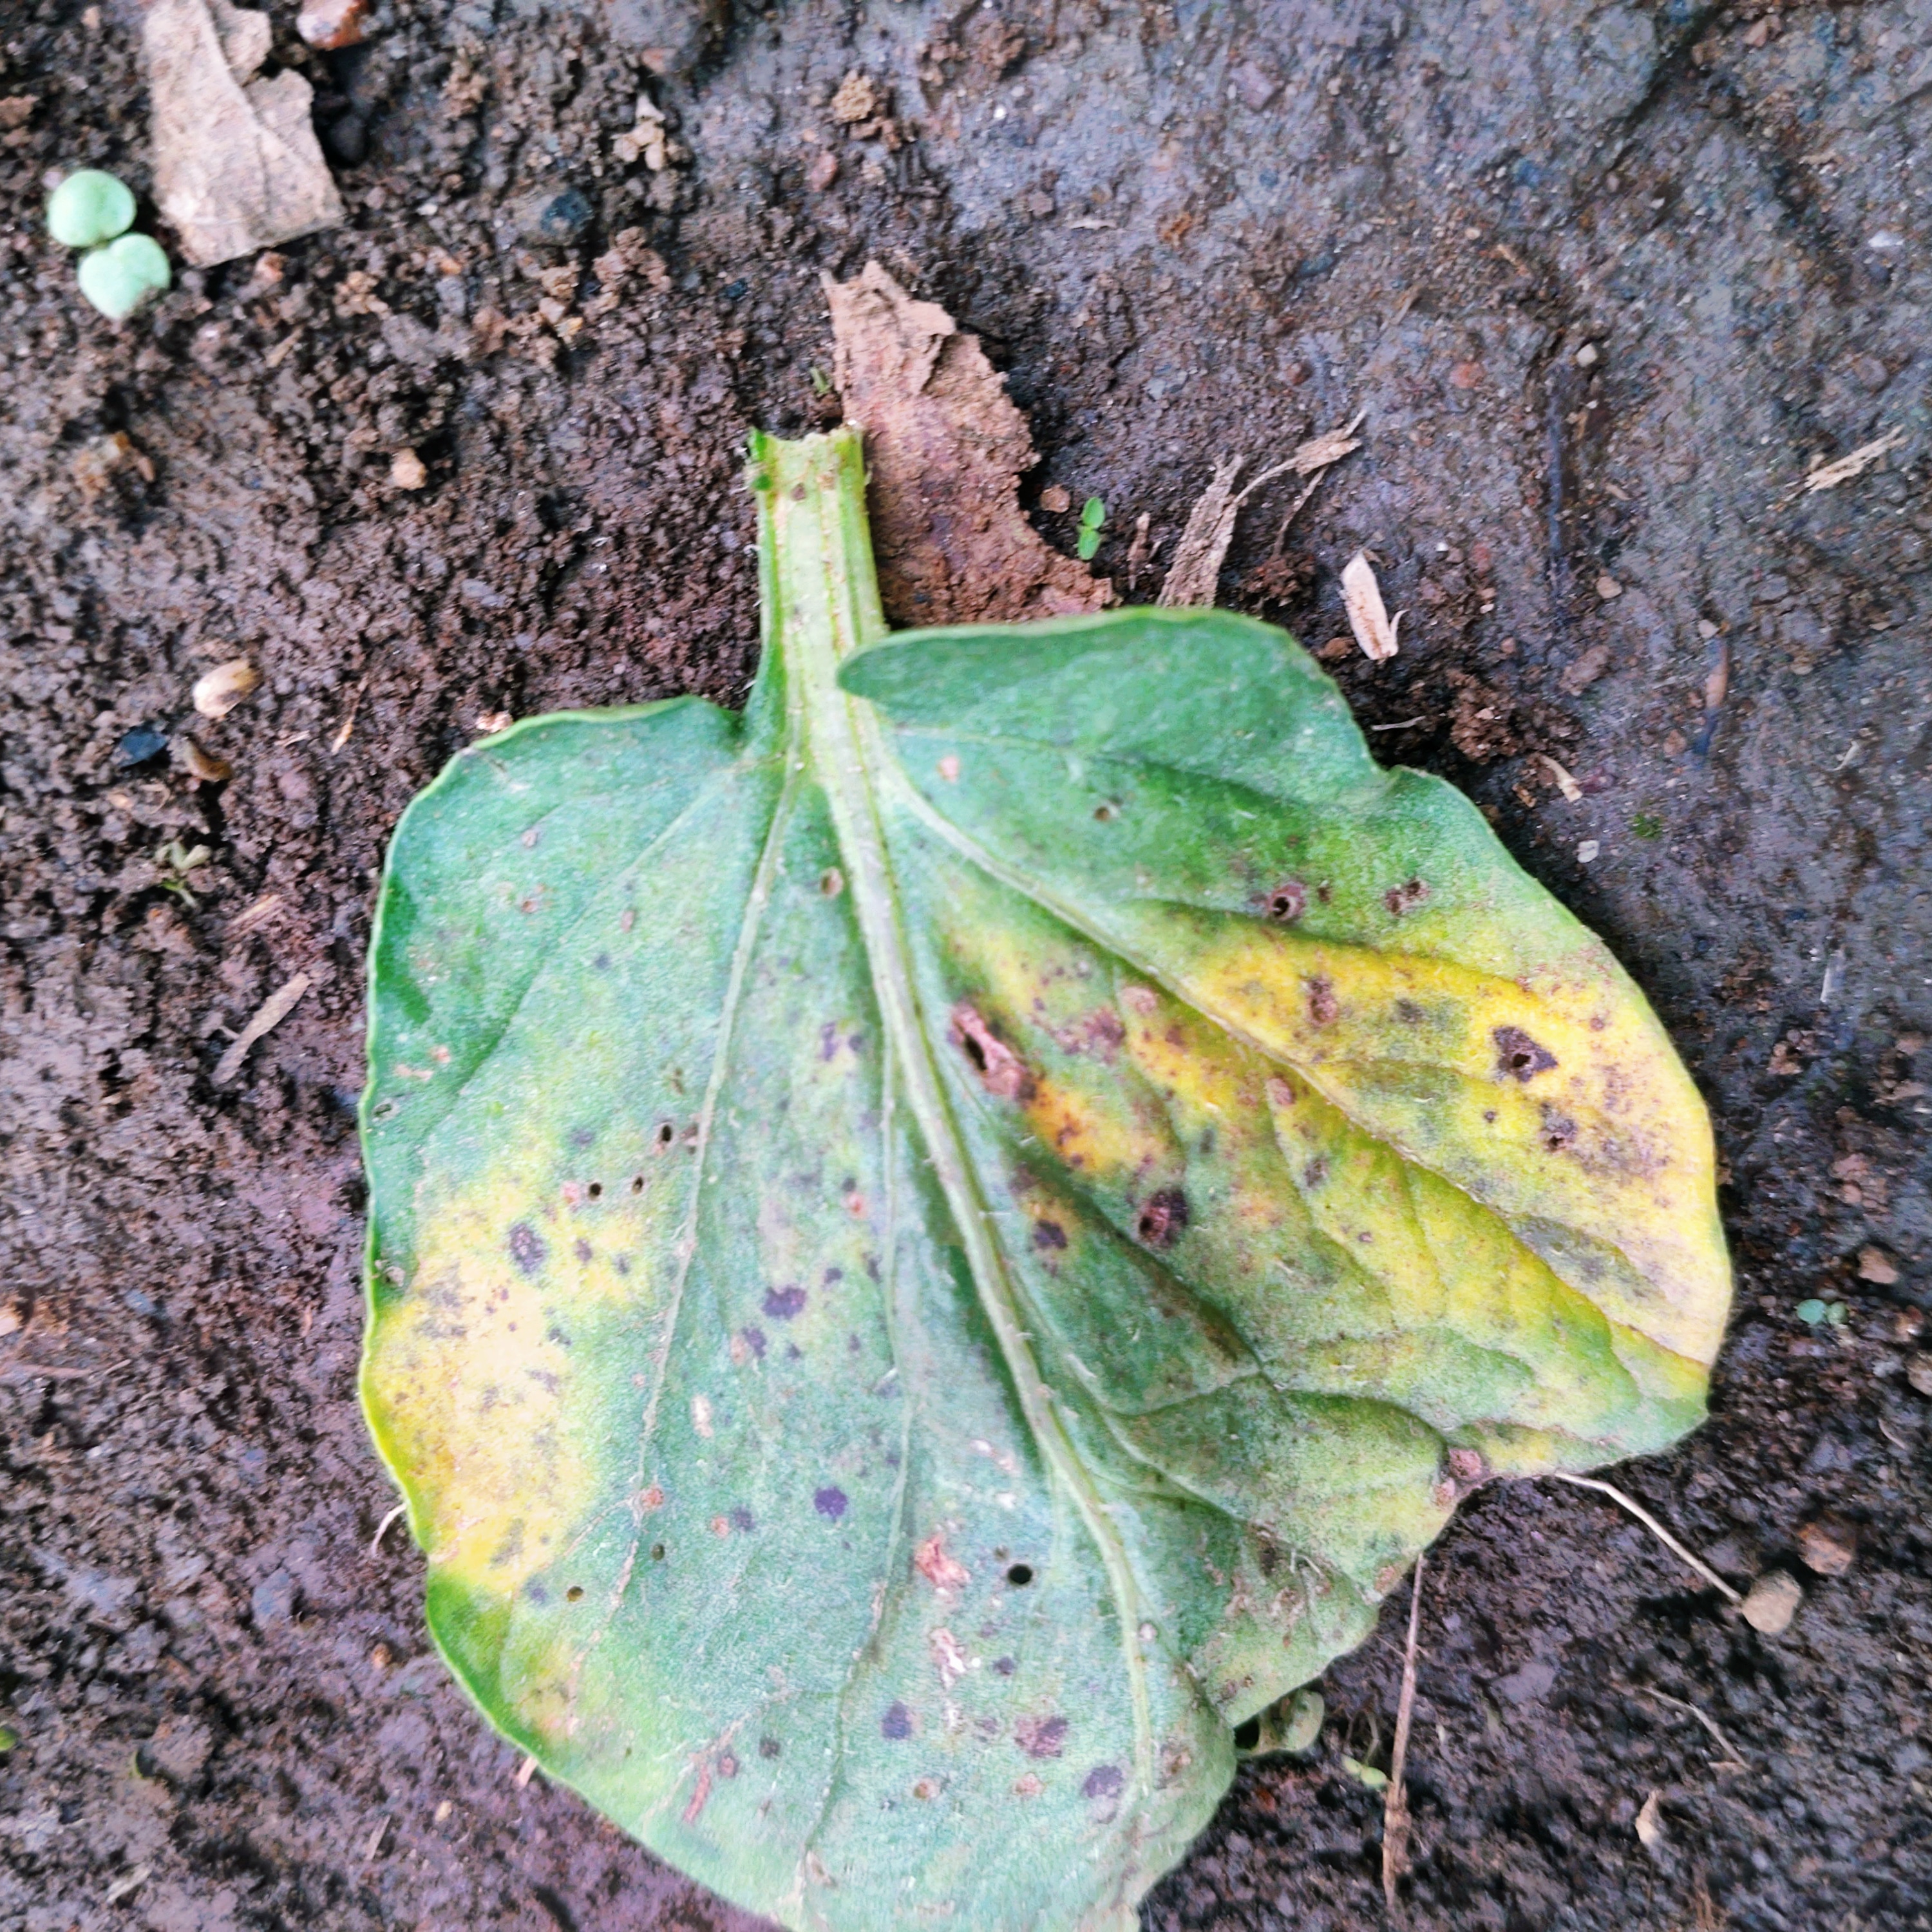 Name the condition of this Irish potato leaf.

late blight
